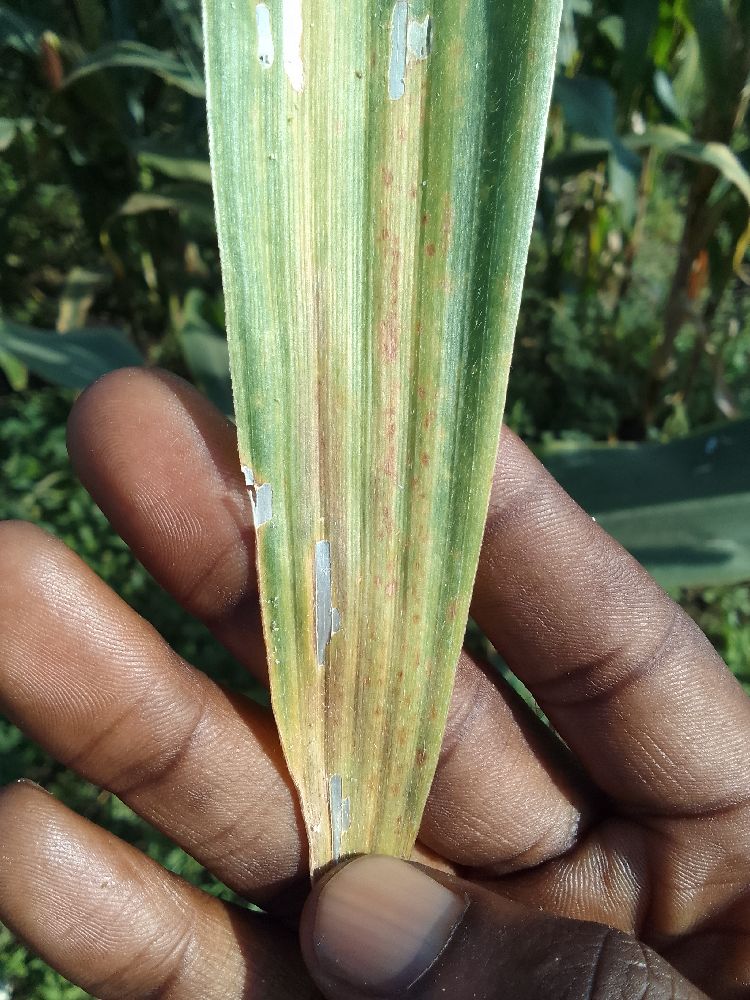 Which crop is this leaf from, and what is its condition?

maize, maize lethal necrosis
